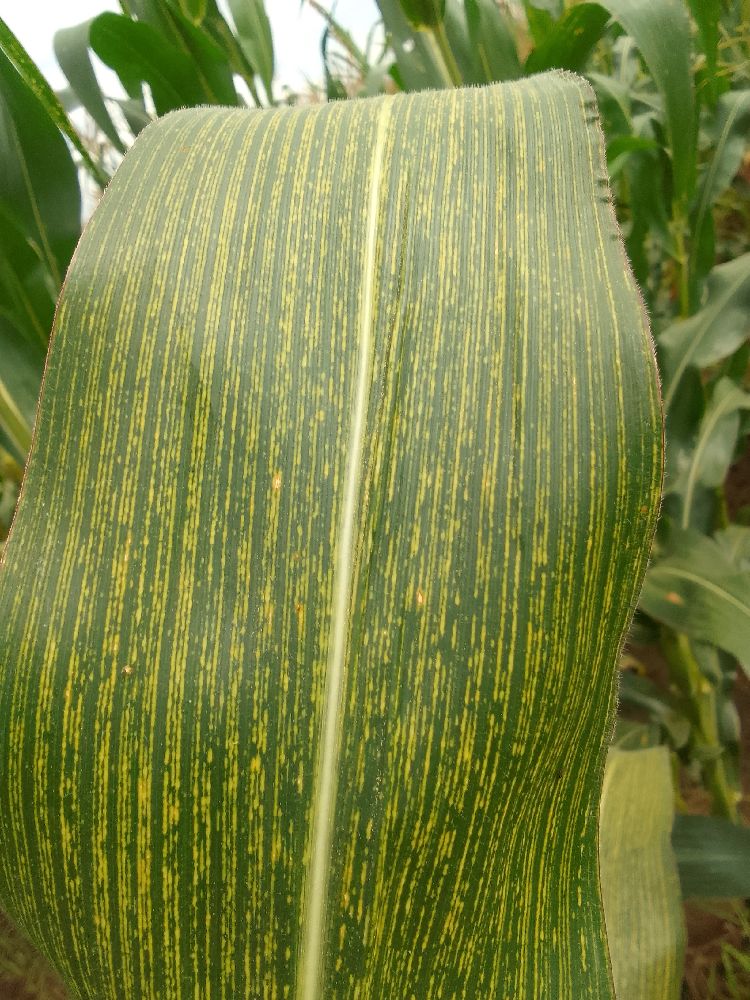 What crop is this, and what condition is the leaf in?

maize, maize streak virus
